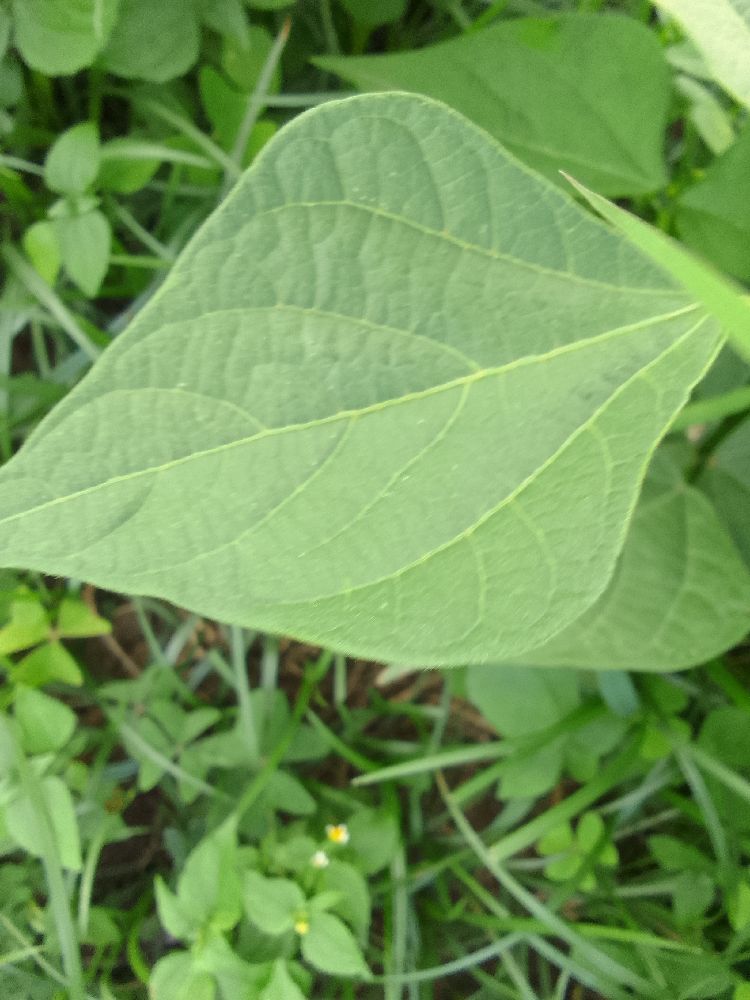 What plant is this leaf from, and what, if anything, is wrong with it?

common bean, healthy
